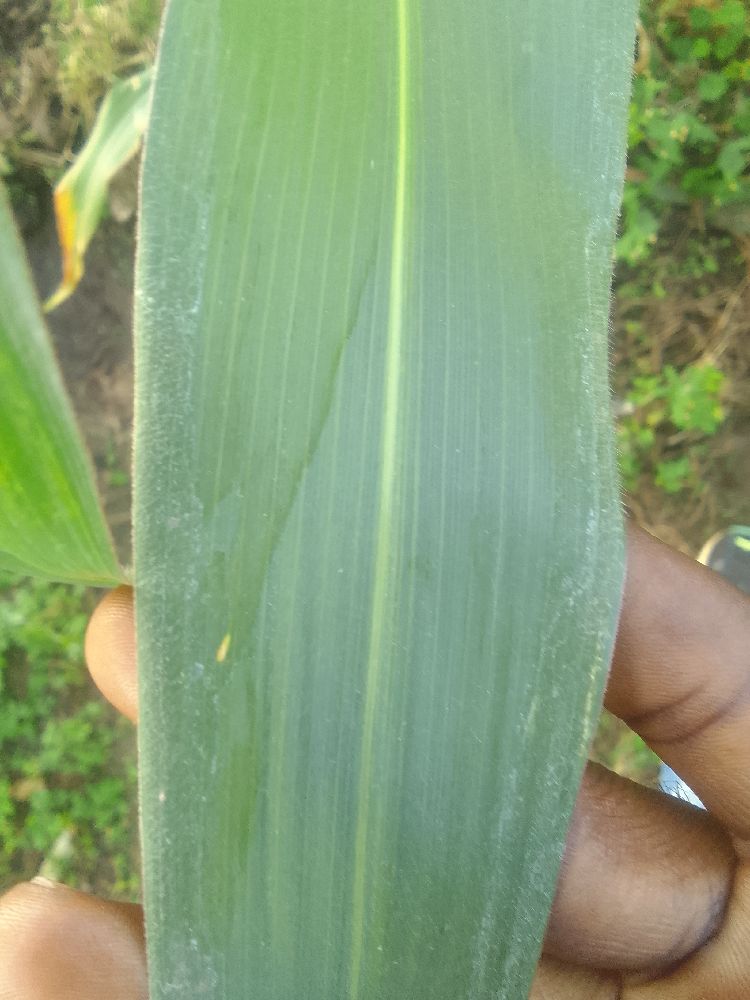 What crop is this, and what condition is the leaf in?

maize, healthy
